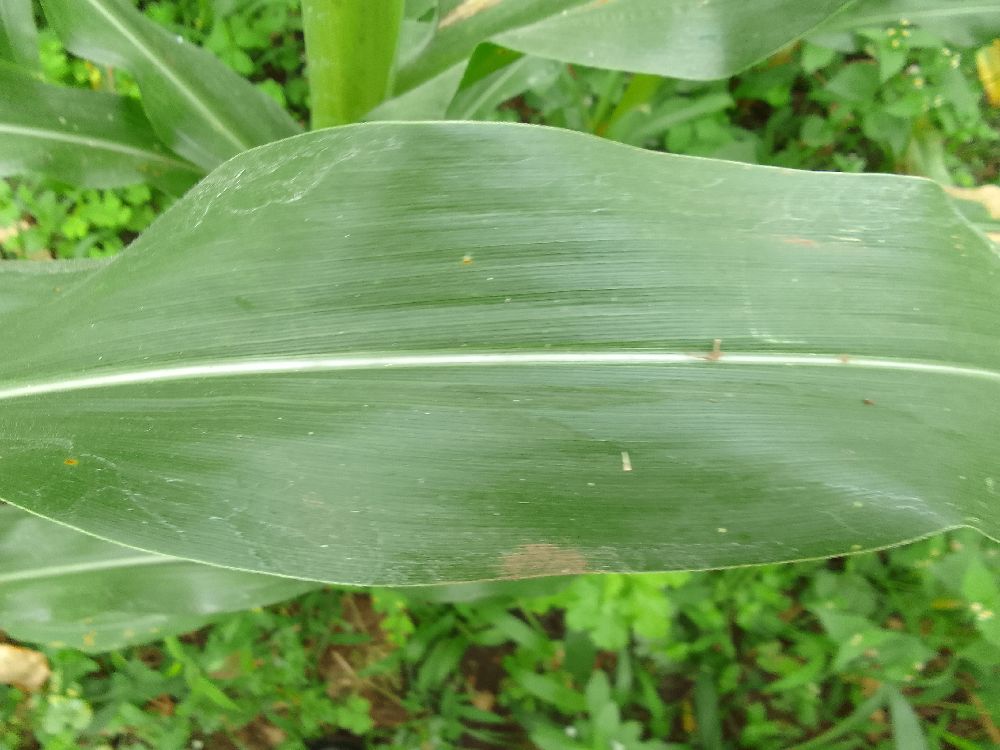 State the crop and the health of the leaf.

maize, healthy
